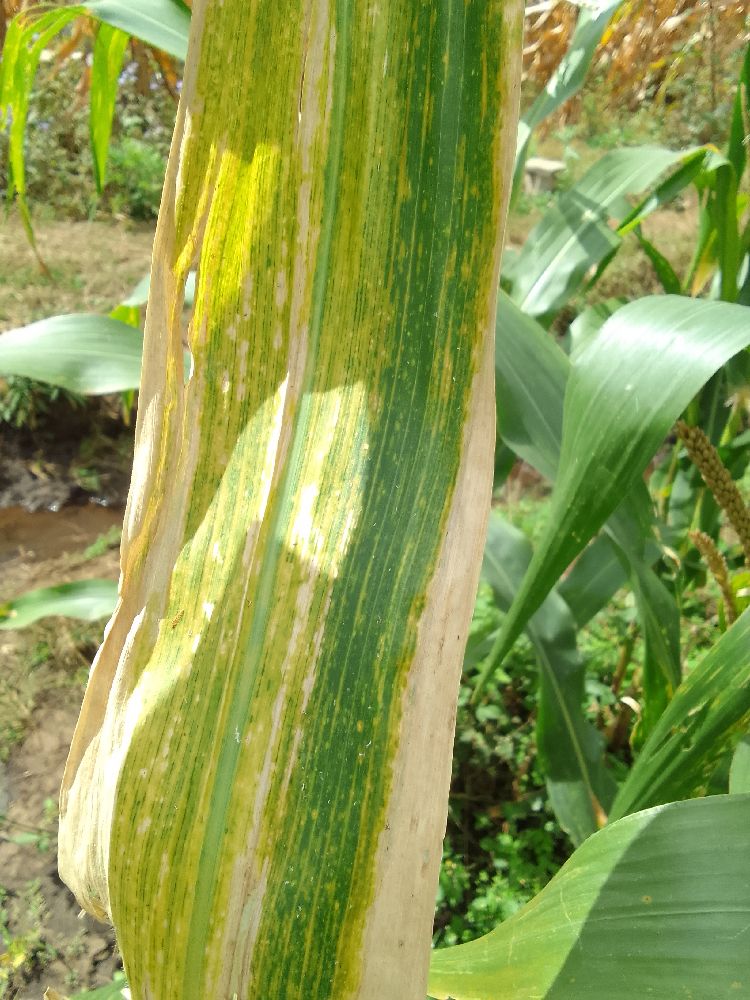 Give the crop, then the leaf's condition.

maize, maize lethal necrosis
